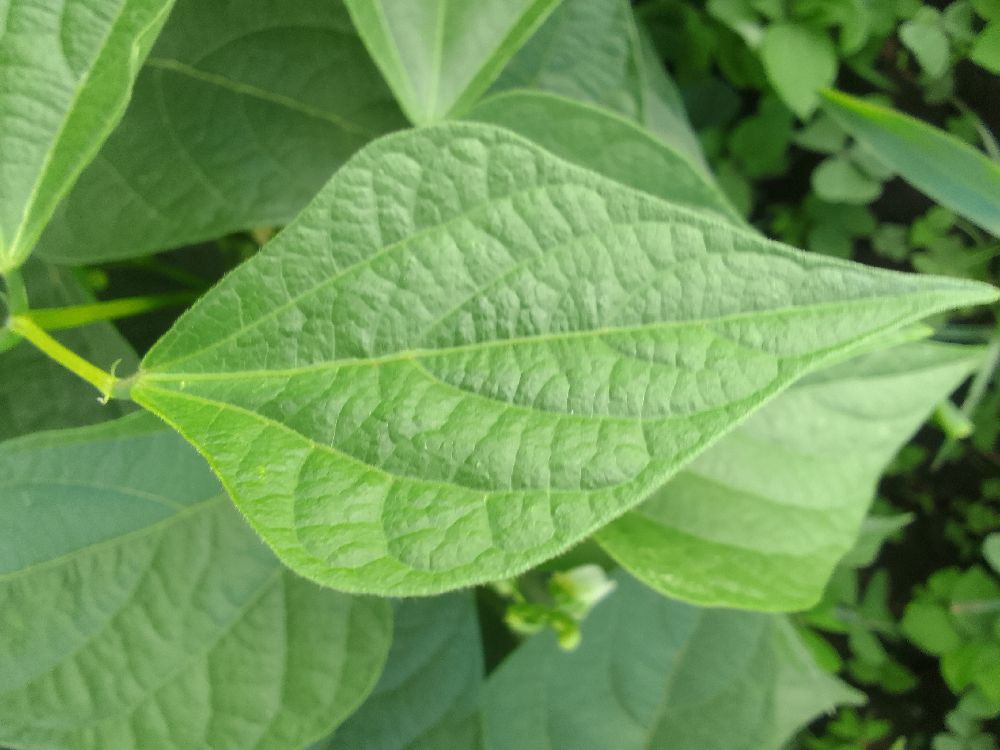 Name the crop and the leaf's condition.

common bean, healthy
